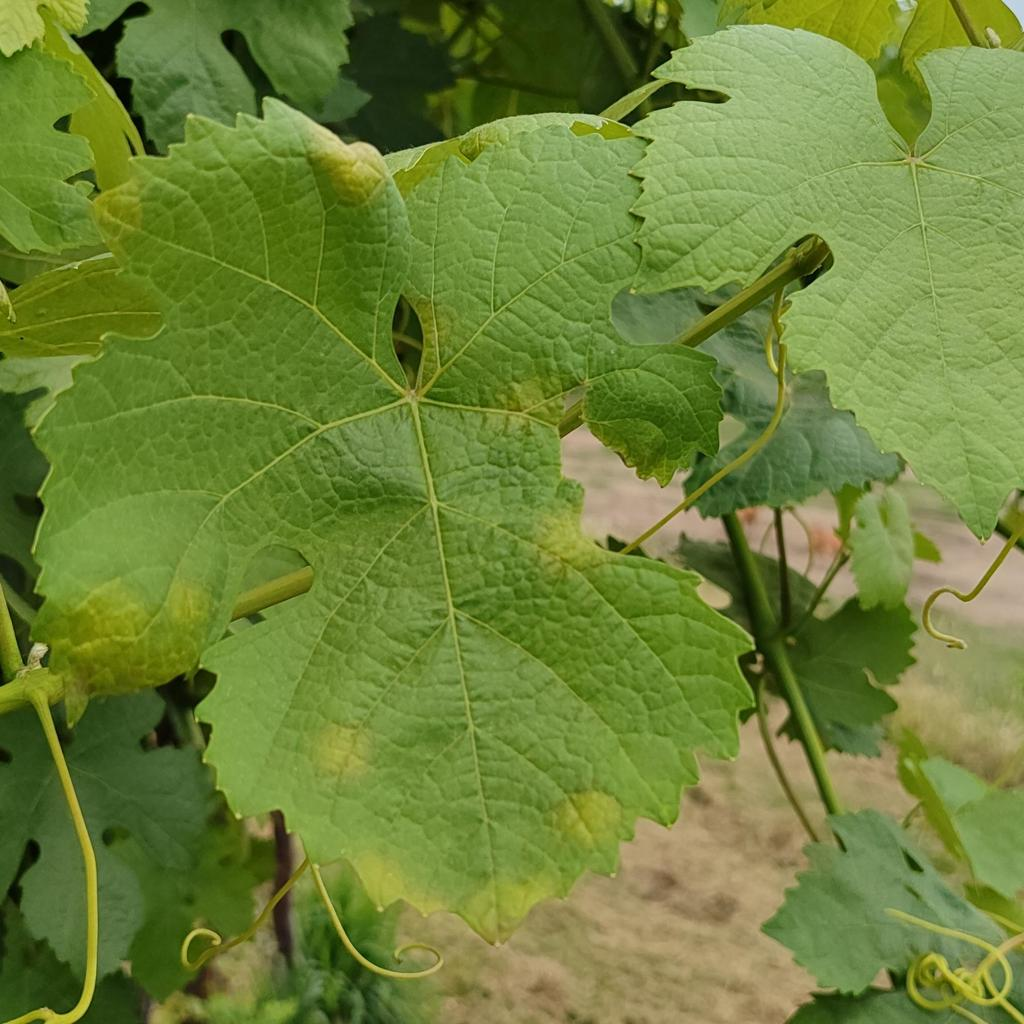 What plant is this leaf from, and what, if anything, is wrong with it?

grapevine, downy mildew
